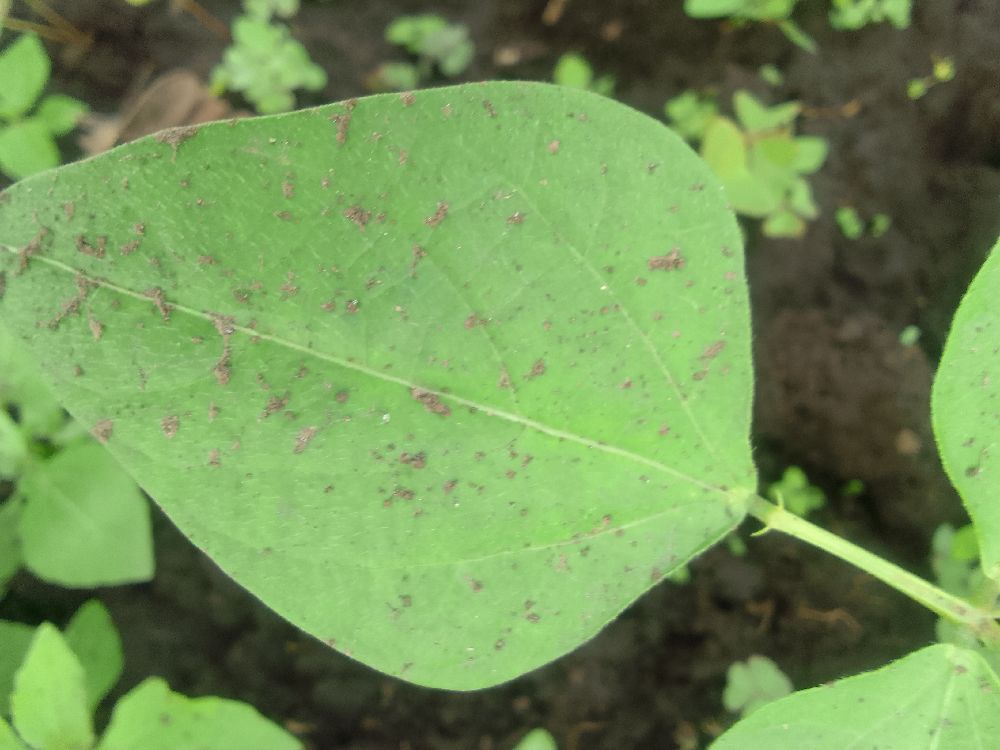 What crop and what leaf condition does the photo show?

common bean, healthy
